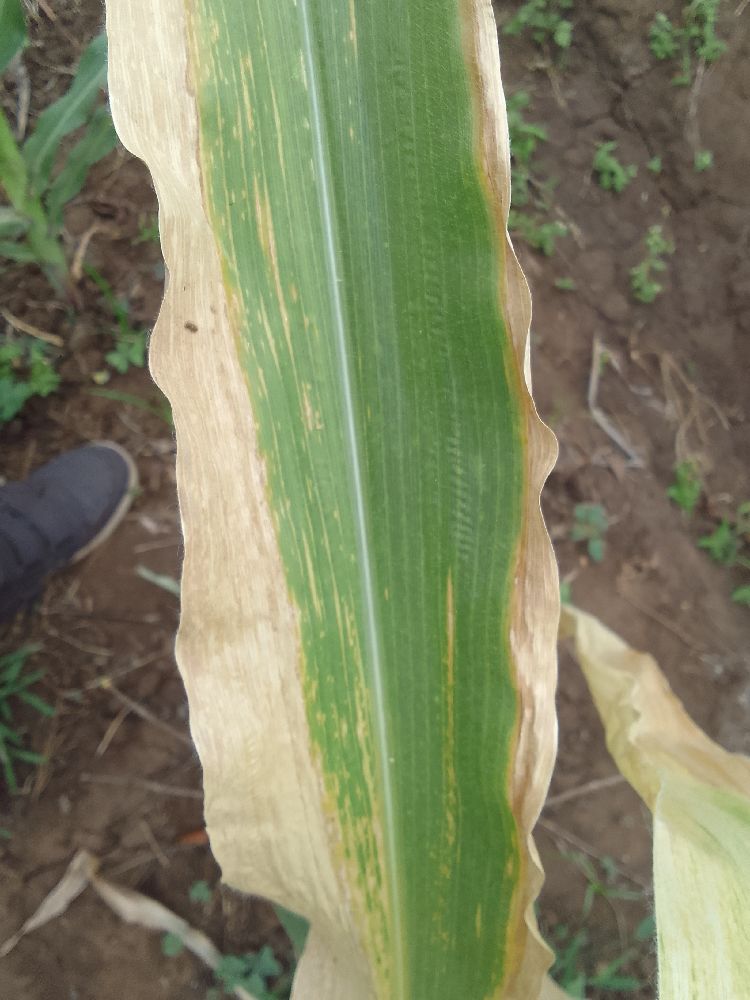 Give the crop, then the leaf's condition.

maize, maize lethal necrosis
